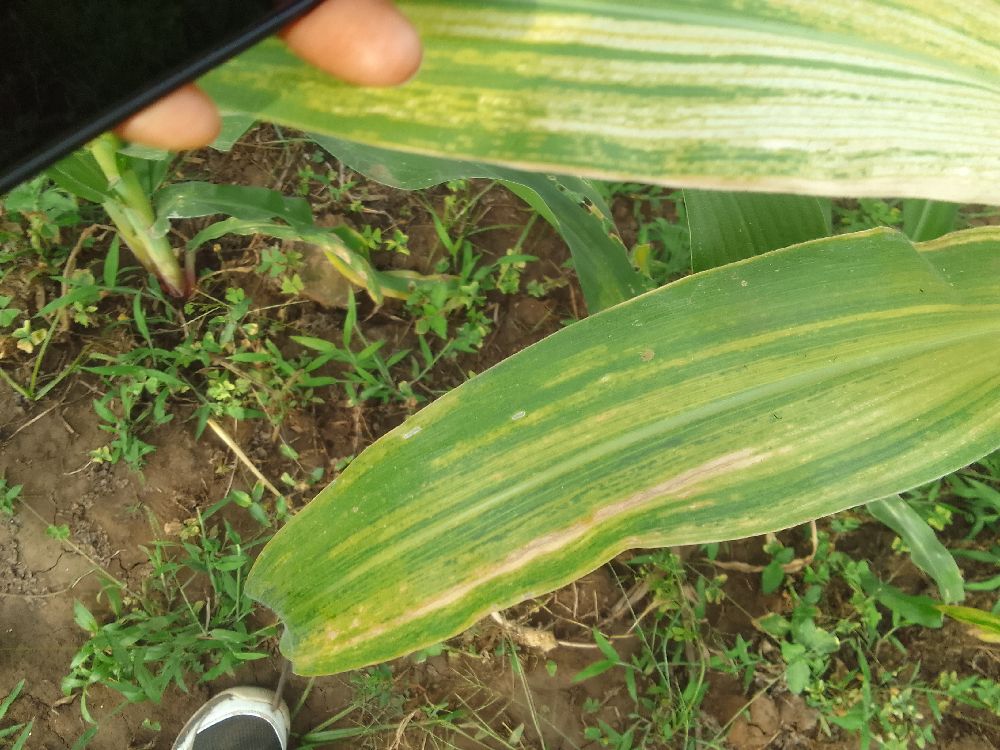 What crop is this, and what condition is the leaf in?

maize, maize lethal necrosis
